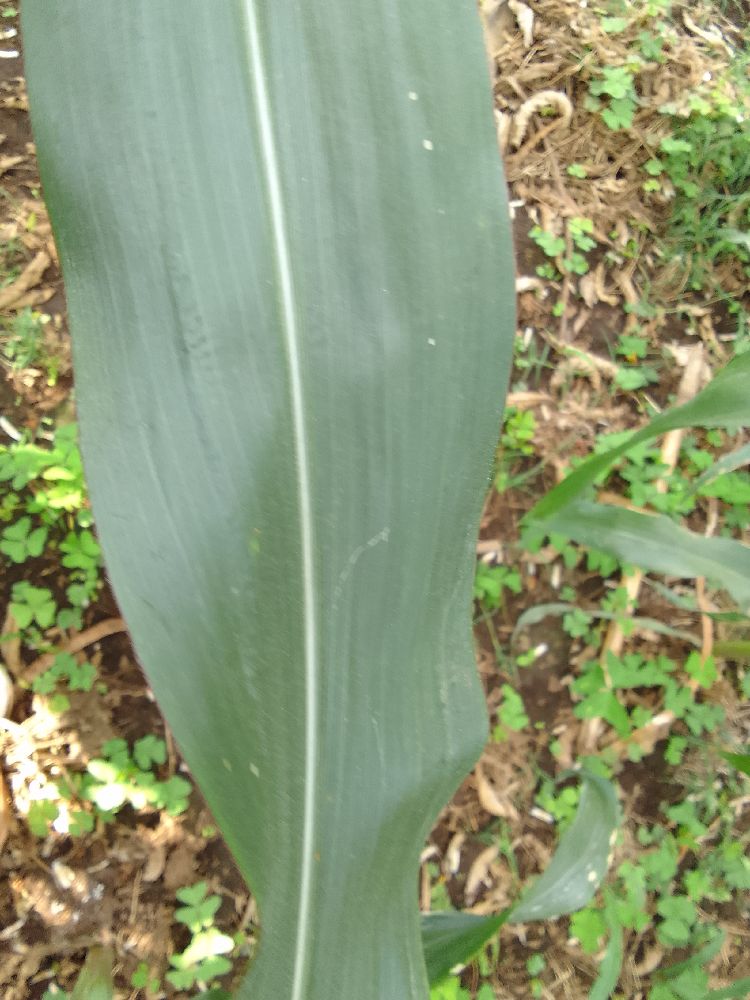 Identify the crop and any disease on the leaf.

maize, healthy
